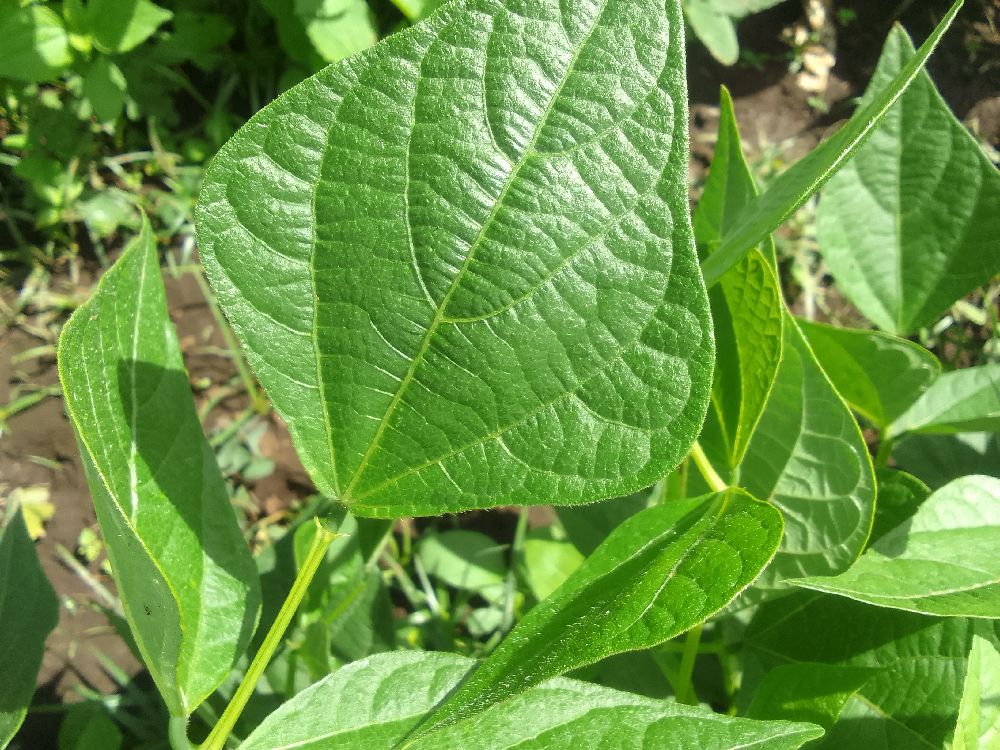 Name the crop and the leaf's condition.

common bean, healthy
